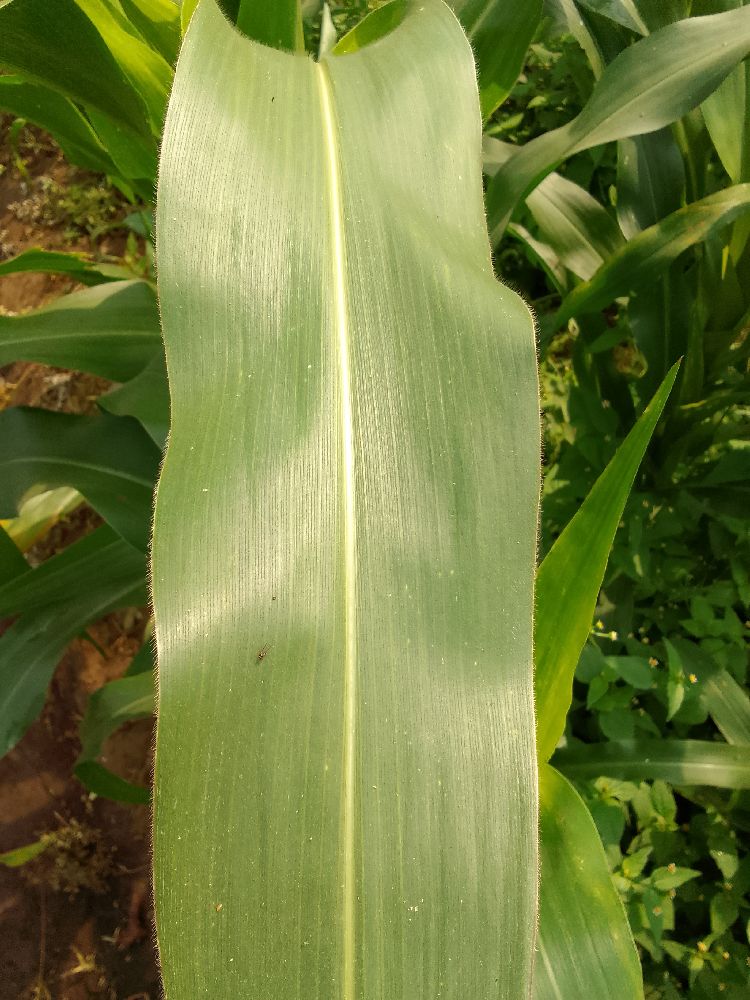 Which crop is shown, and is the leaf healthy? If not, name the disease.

maize, healthy
